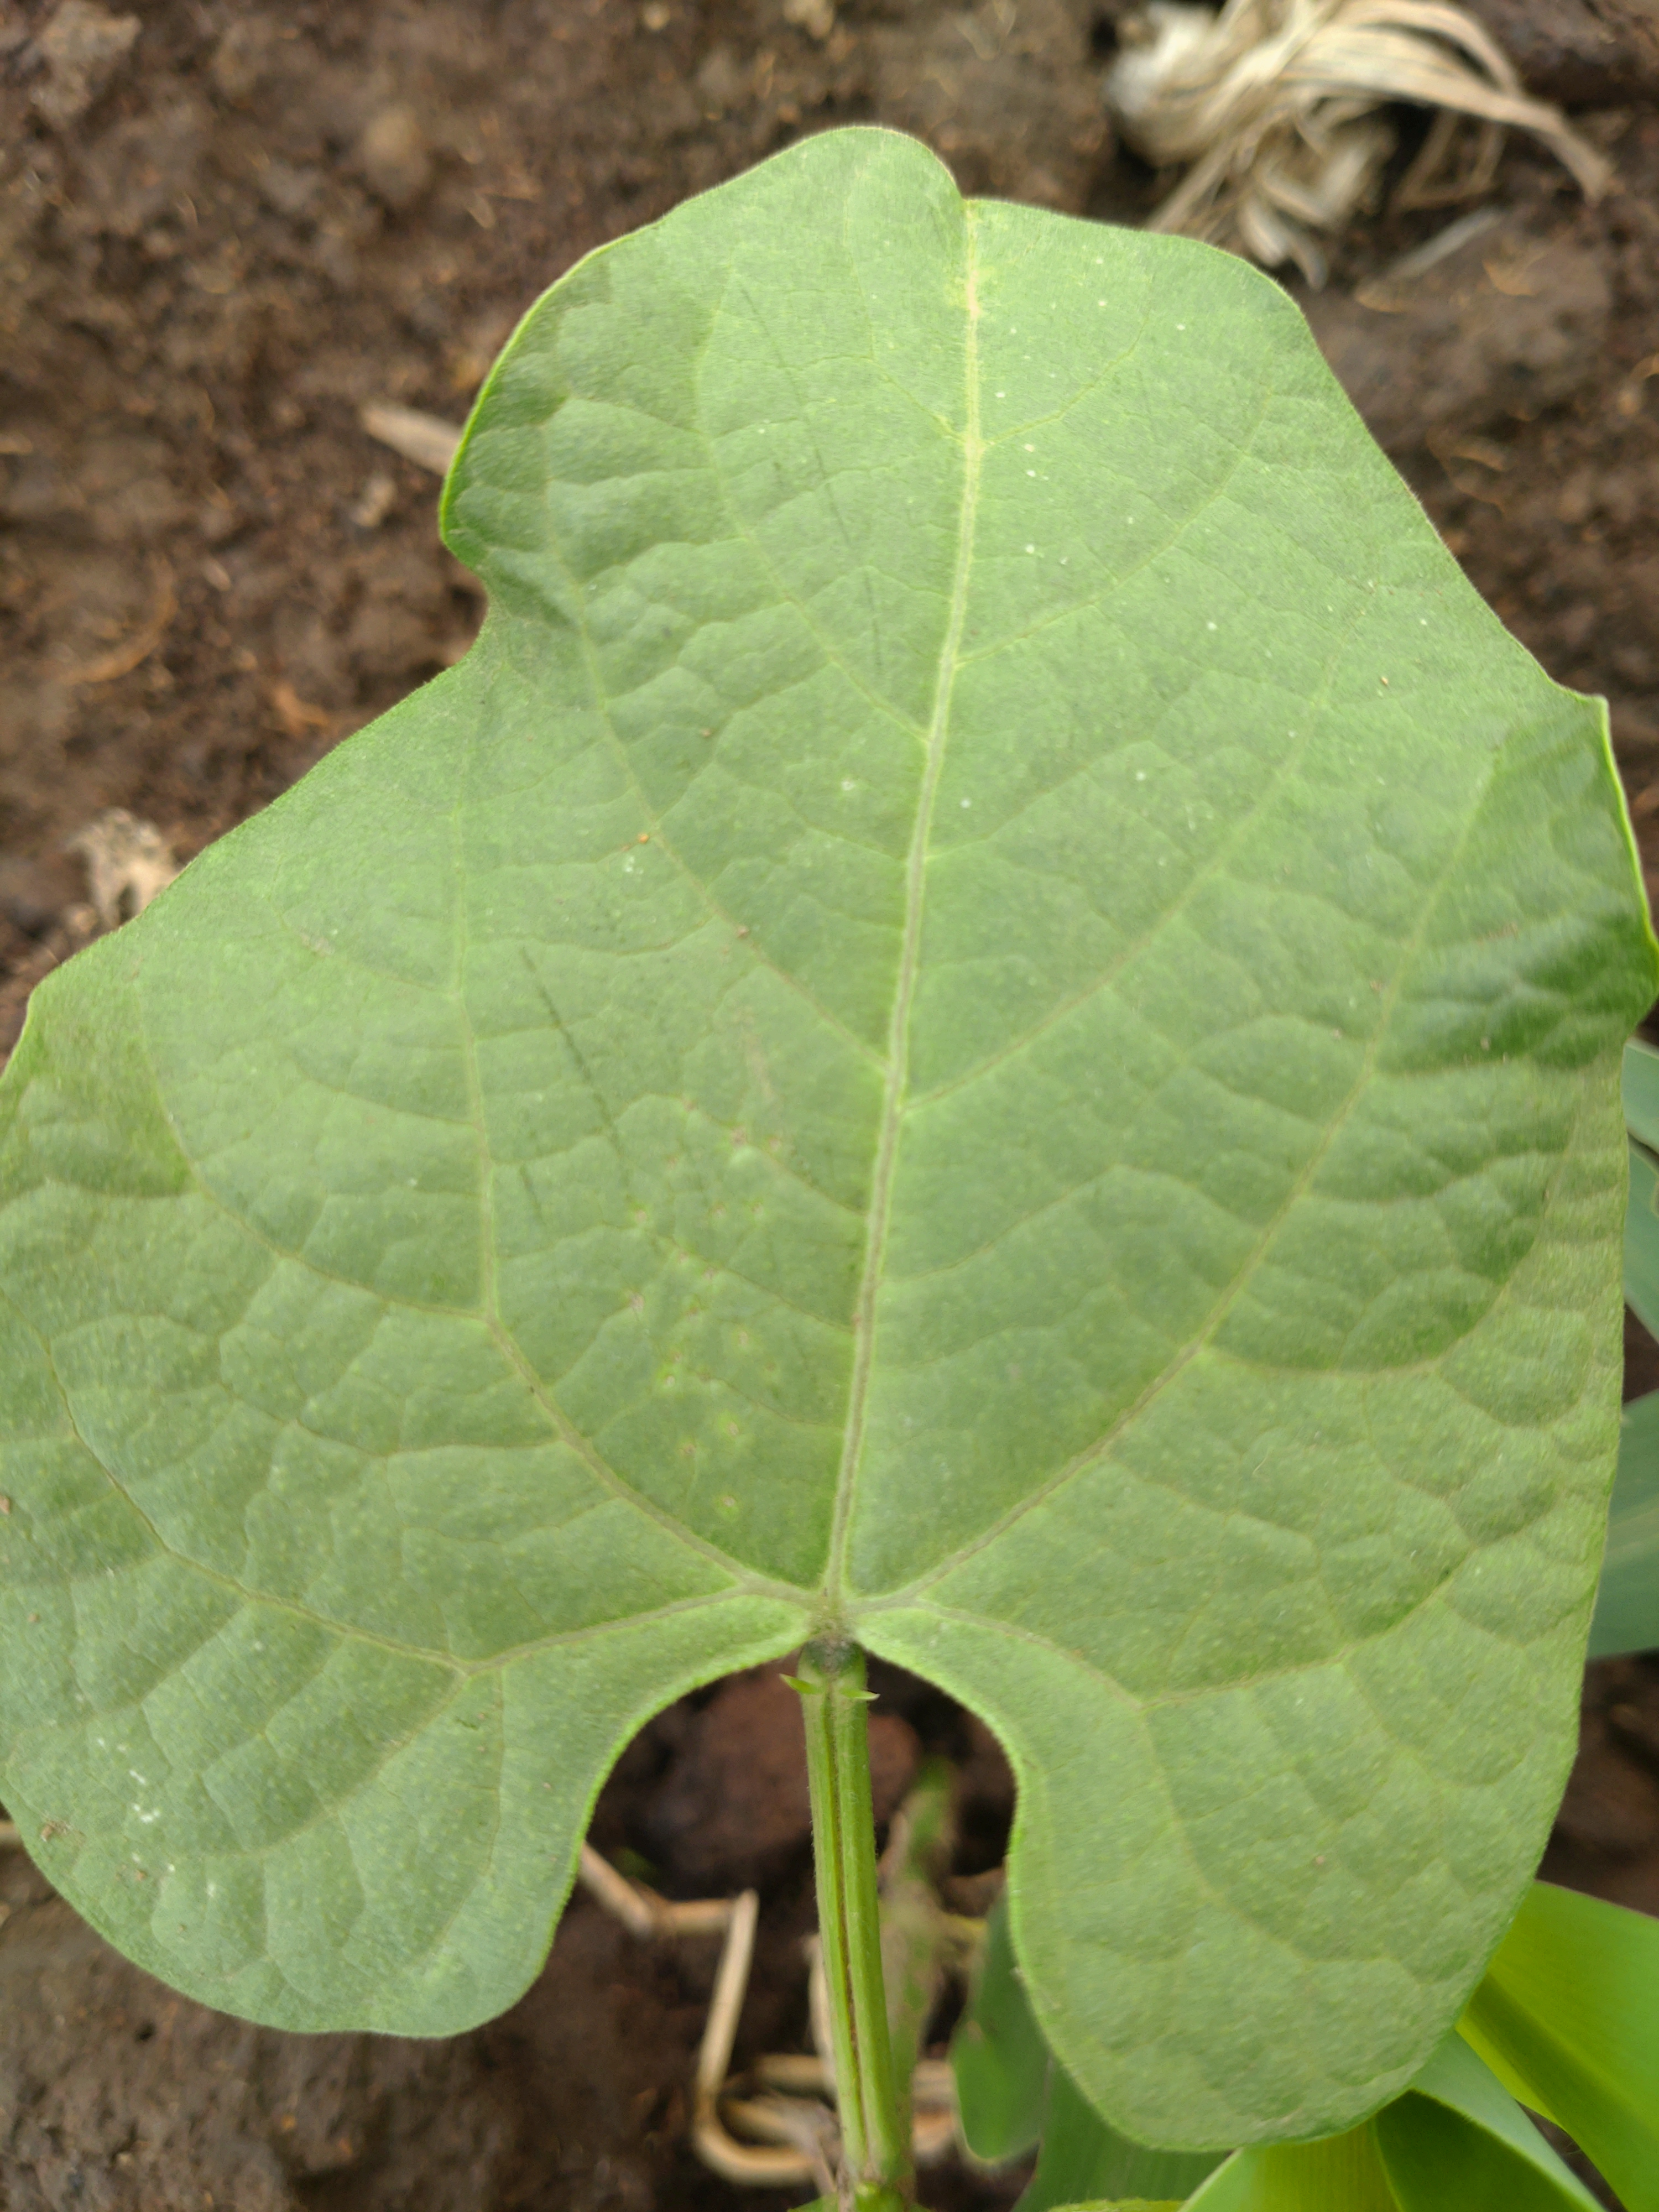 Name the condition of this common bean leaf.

healthy
